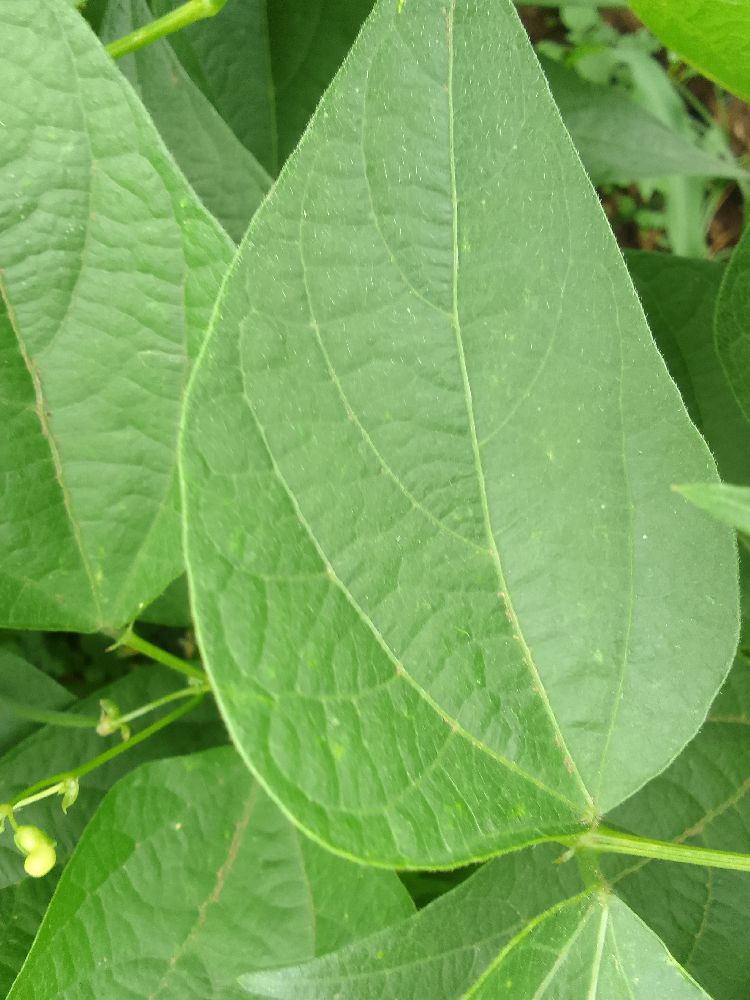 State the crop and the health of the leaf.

common bean, healthy
